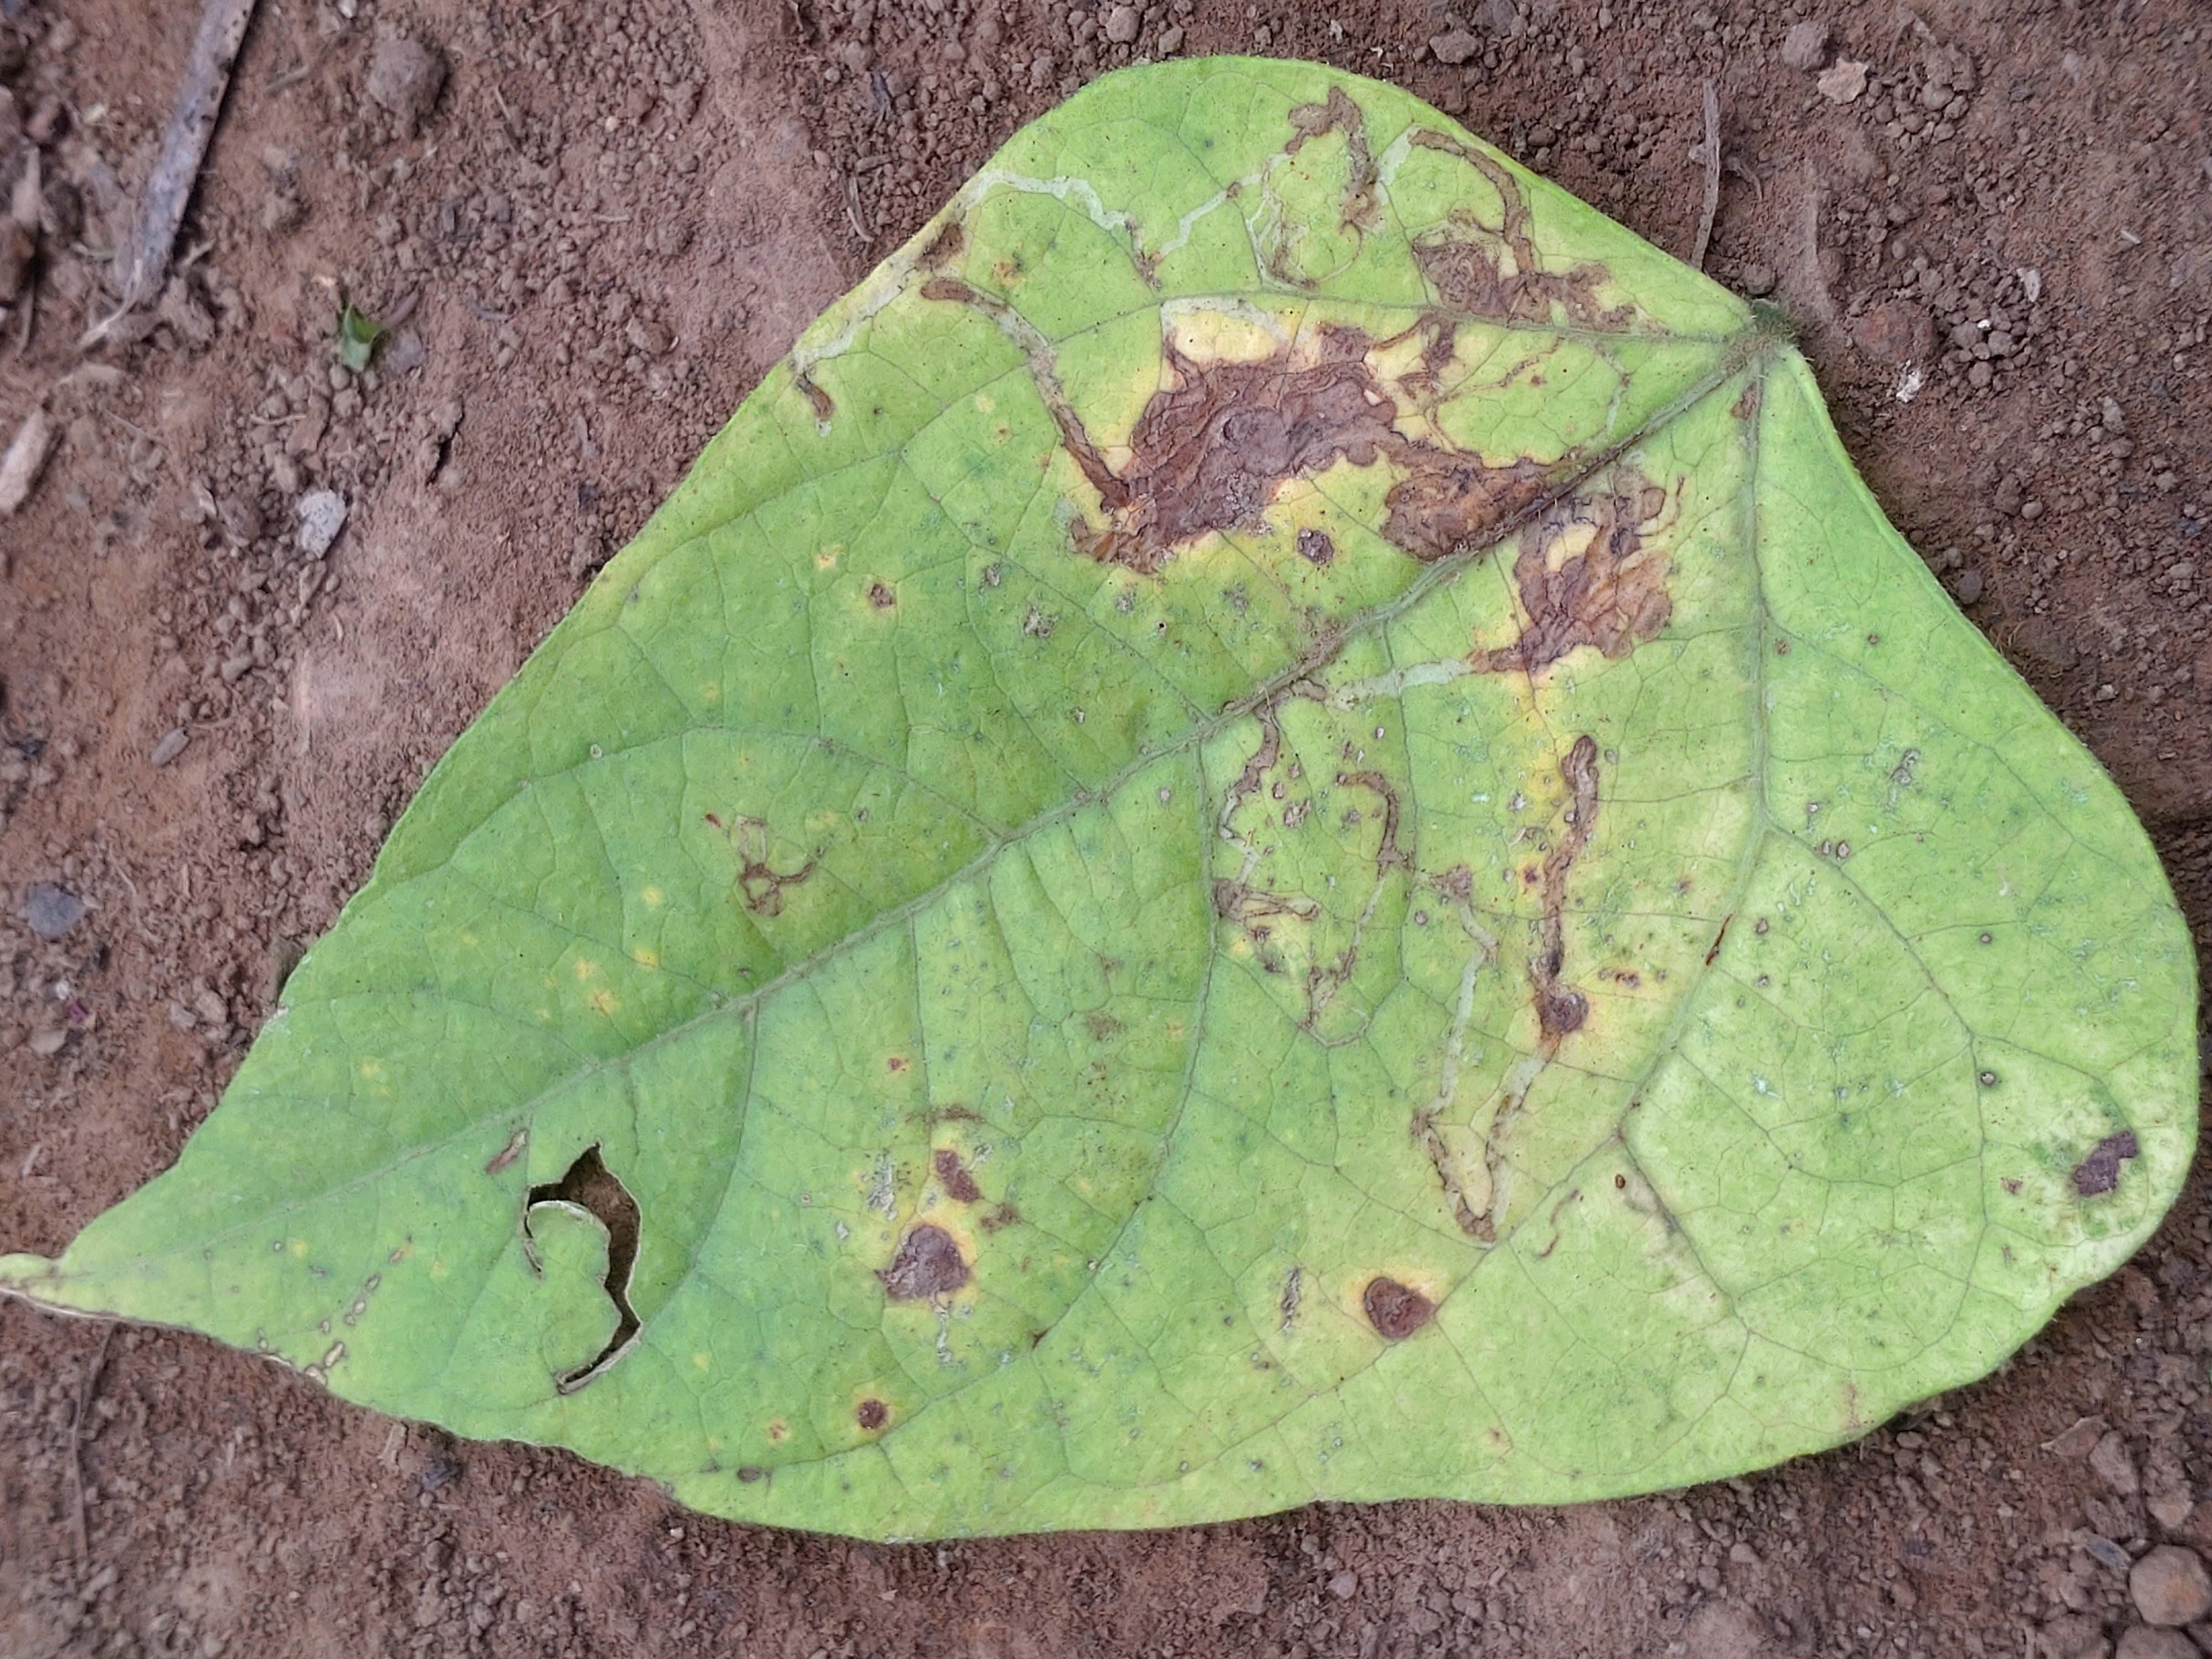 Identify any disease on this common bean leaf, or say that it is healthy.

anthracnose
